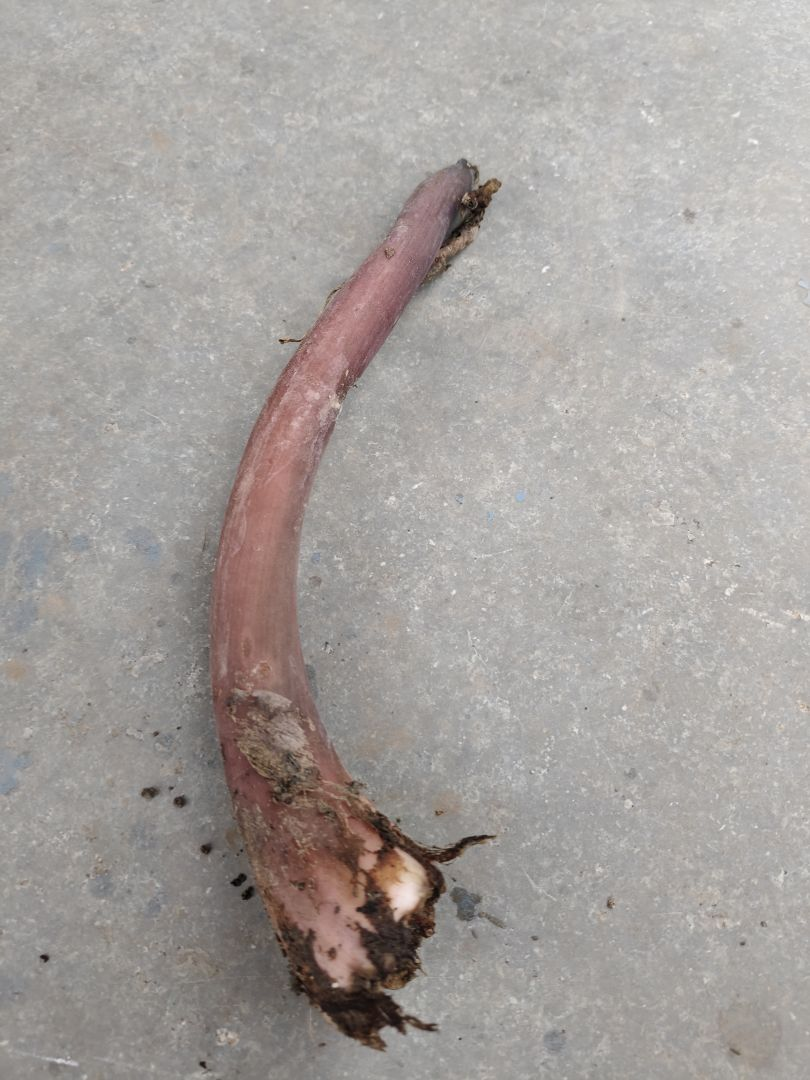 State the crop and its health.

taro, root rot
